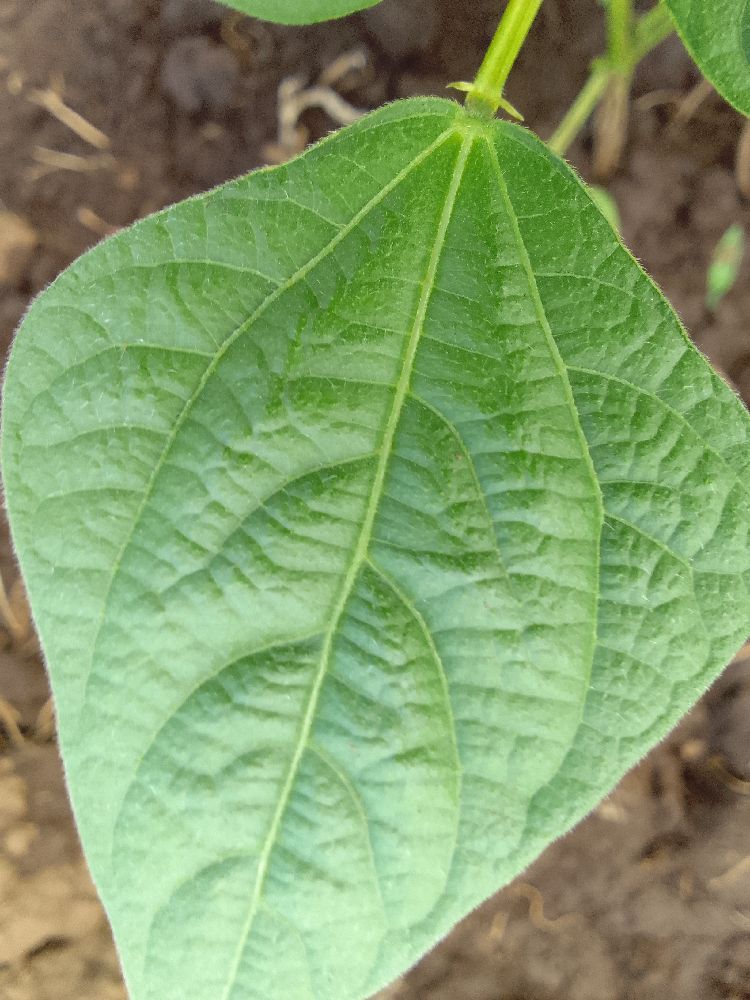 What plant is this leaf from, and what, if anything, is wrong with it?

common bean, healthy
